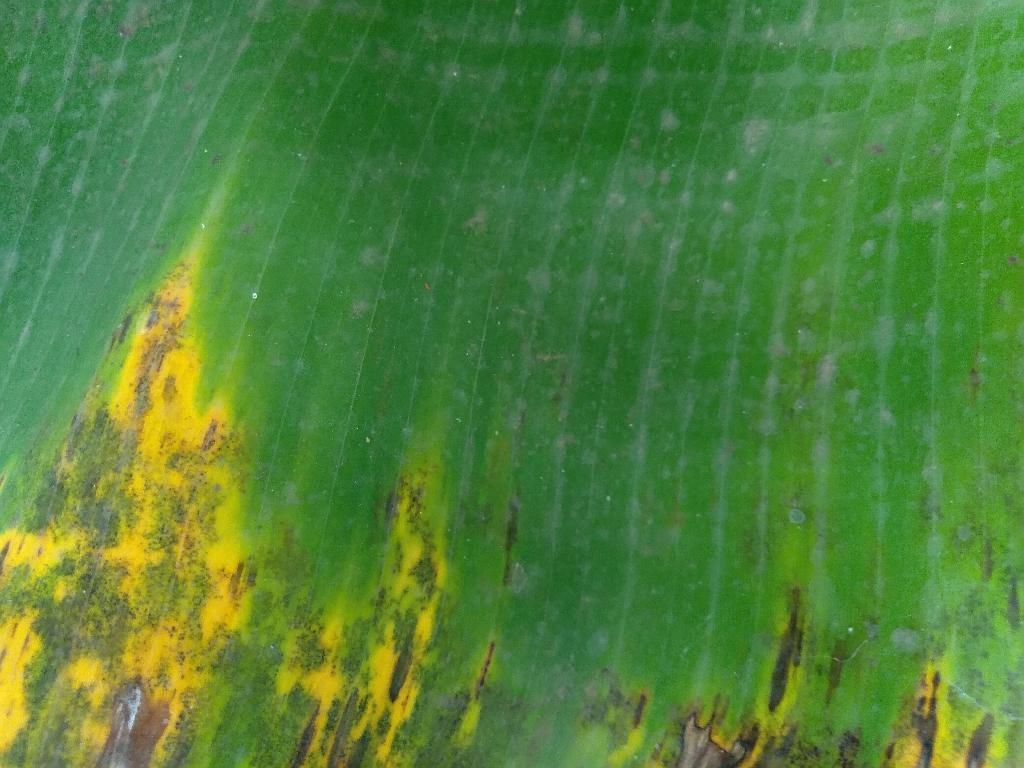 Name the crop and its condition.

banana, black sigatoka
